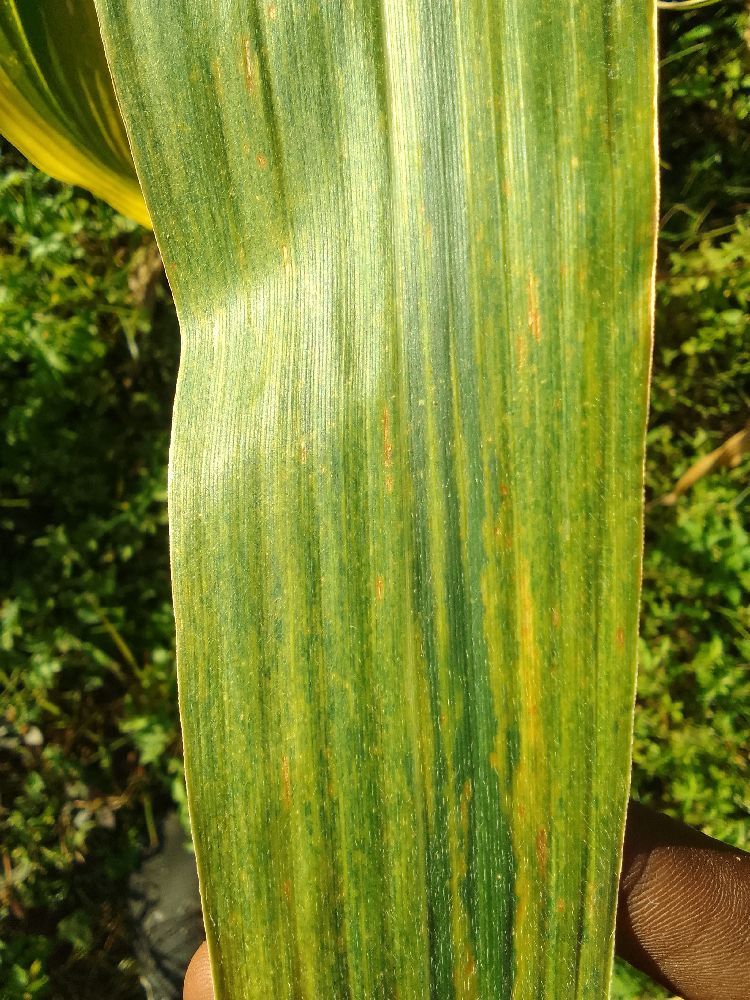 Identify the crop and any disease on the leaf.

maize, maize lethal necrosis
